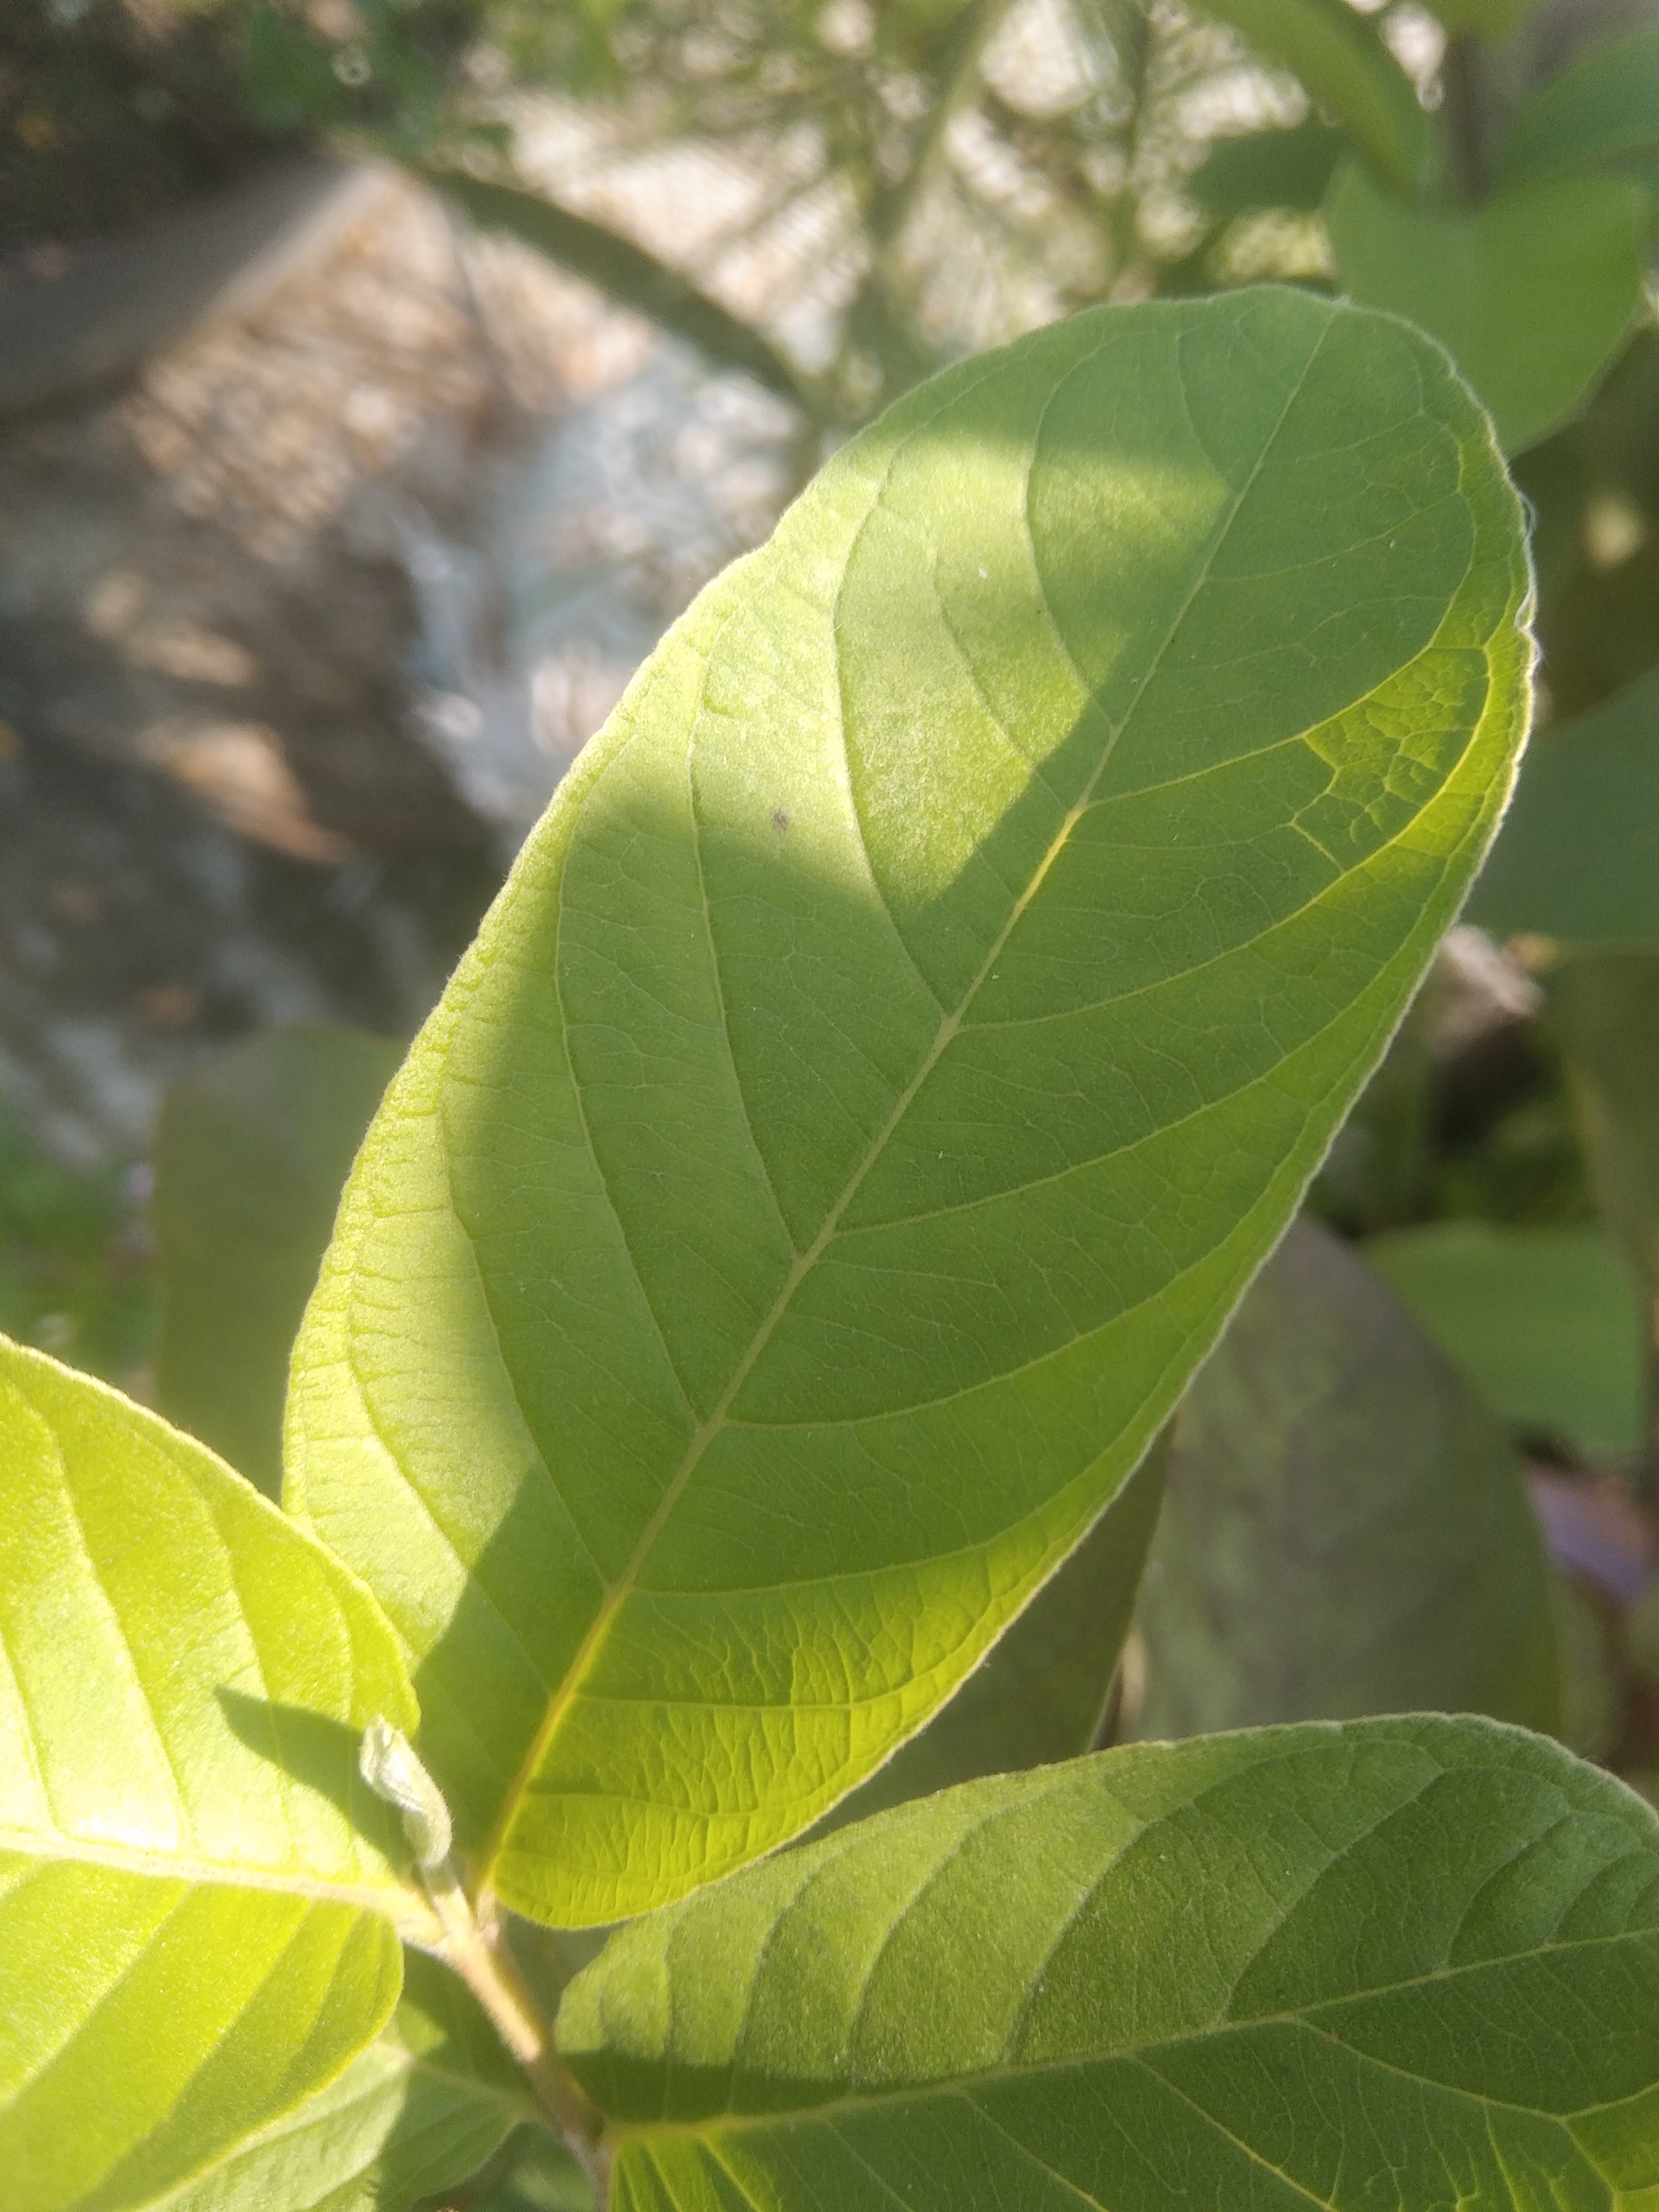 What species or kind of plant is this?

guava
